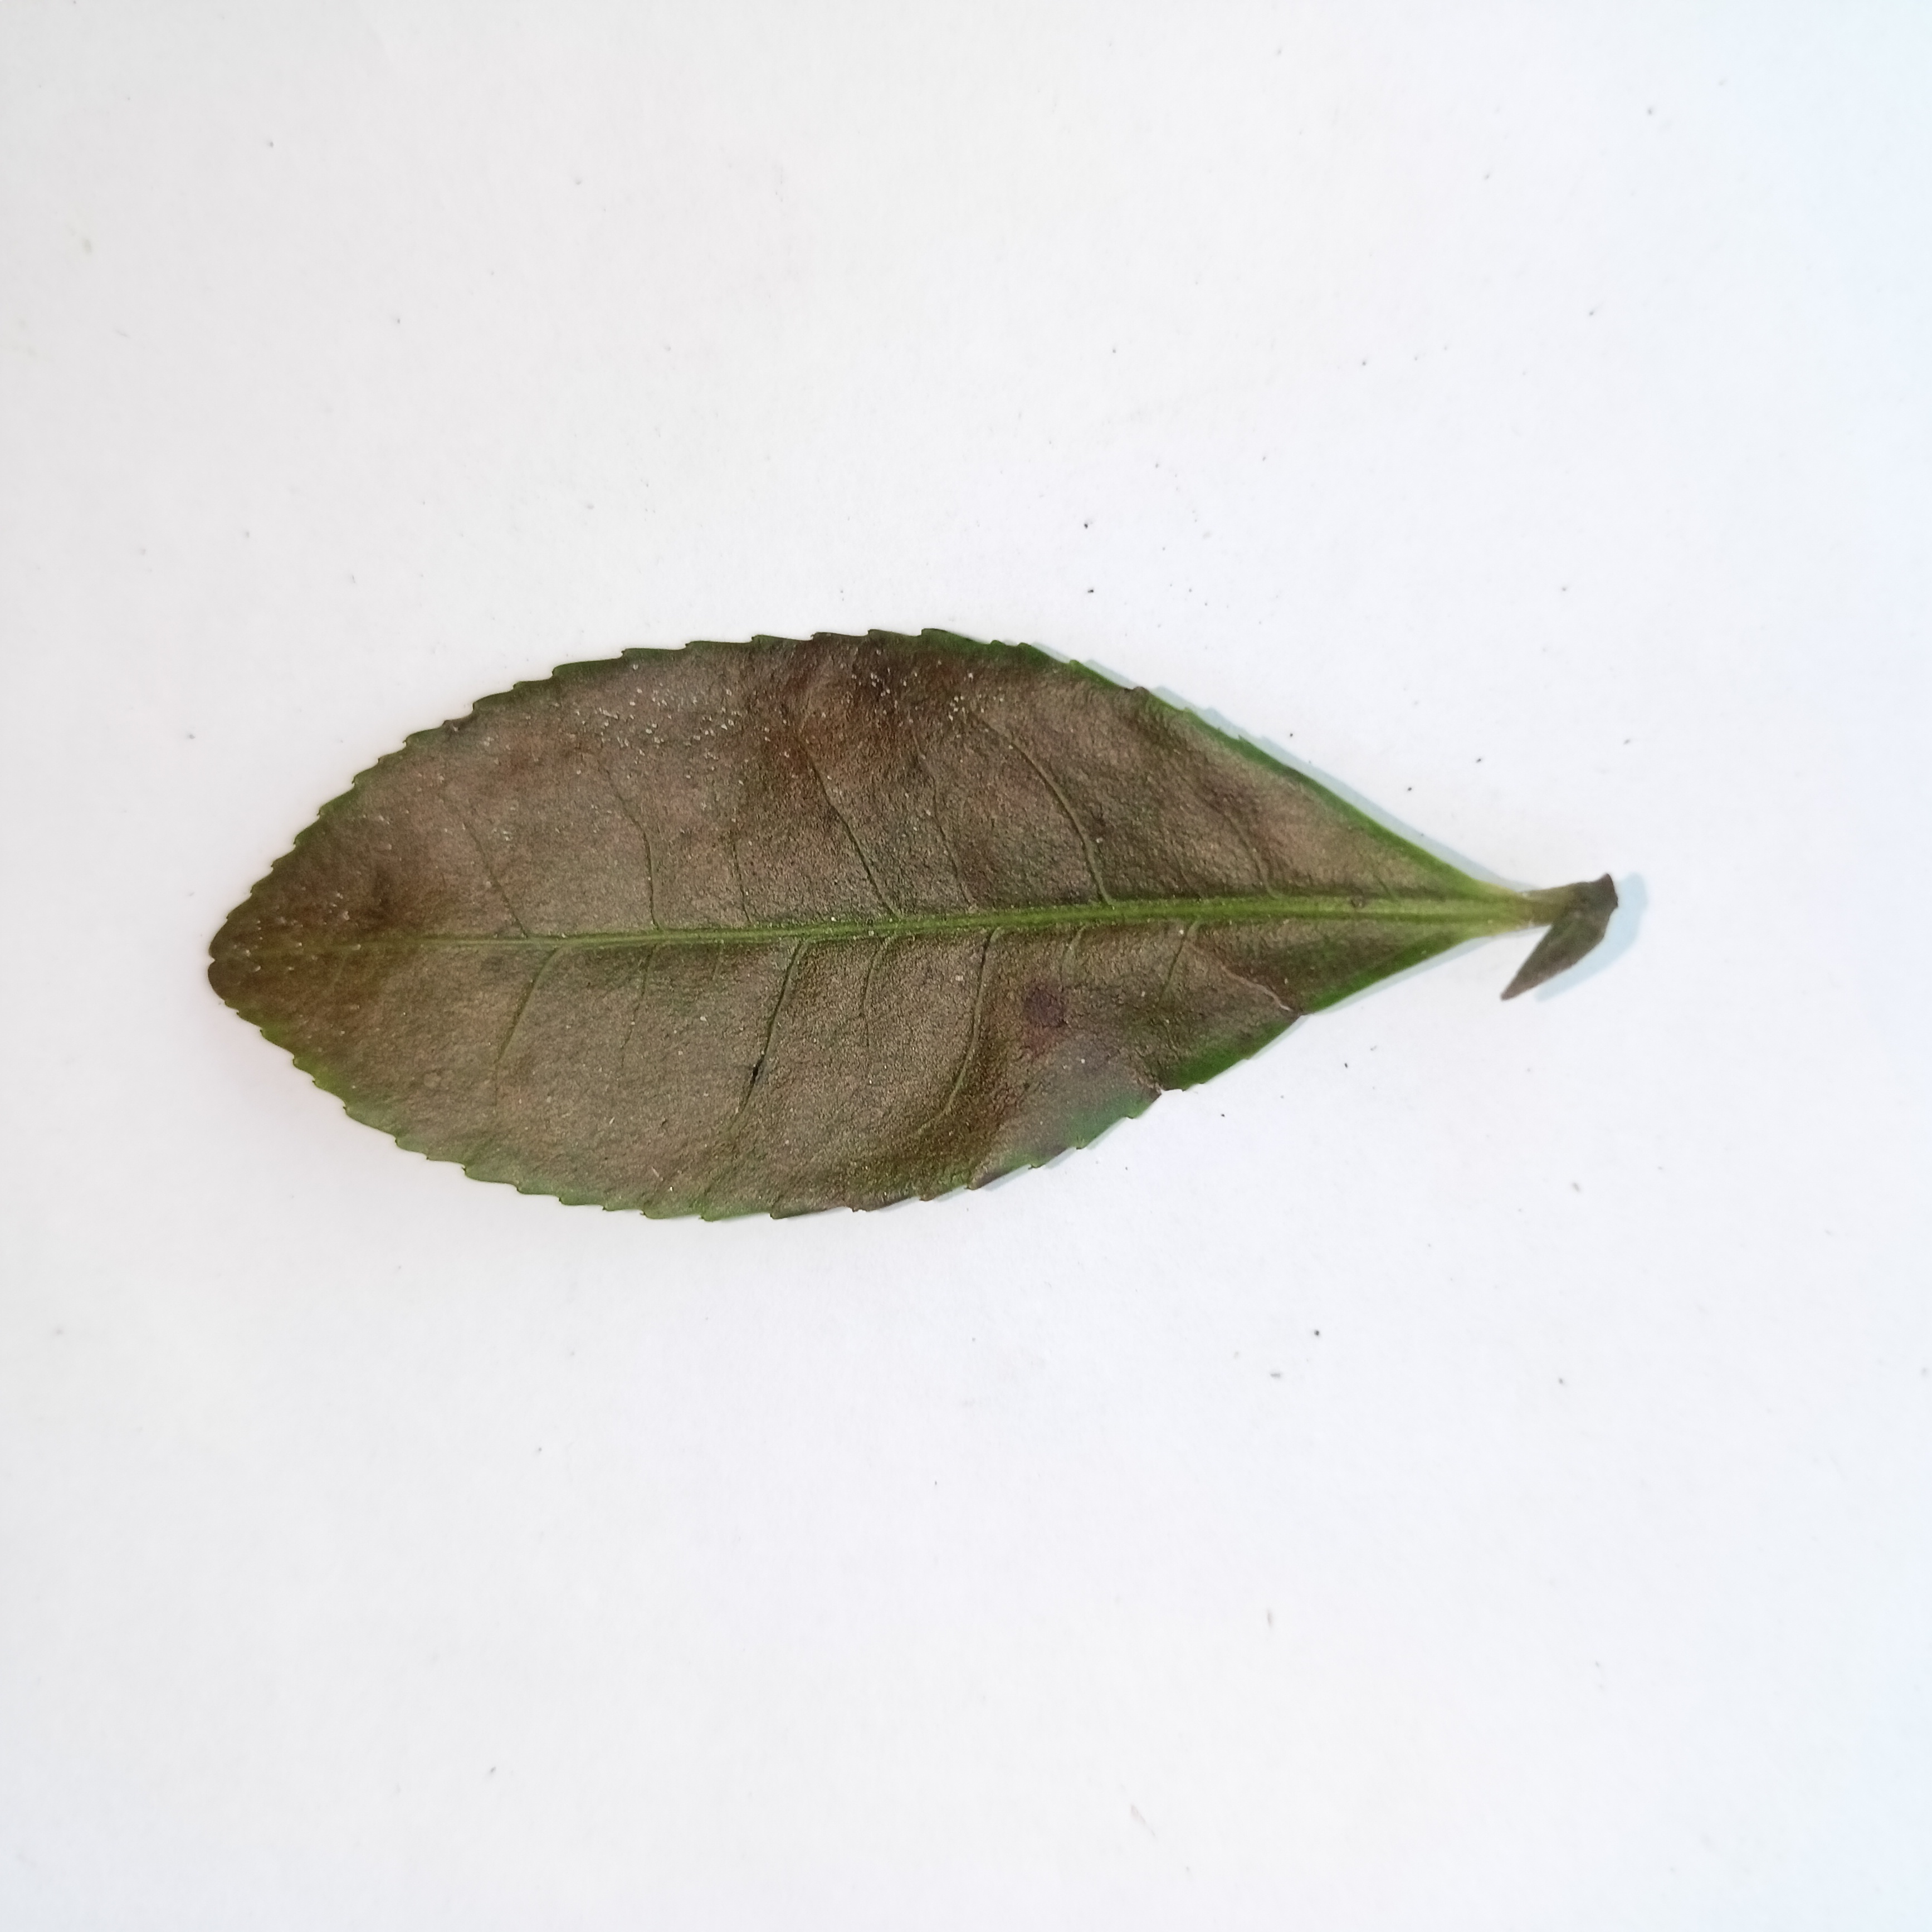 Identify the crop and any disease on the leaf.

tea, red rust
